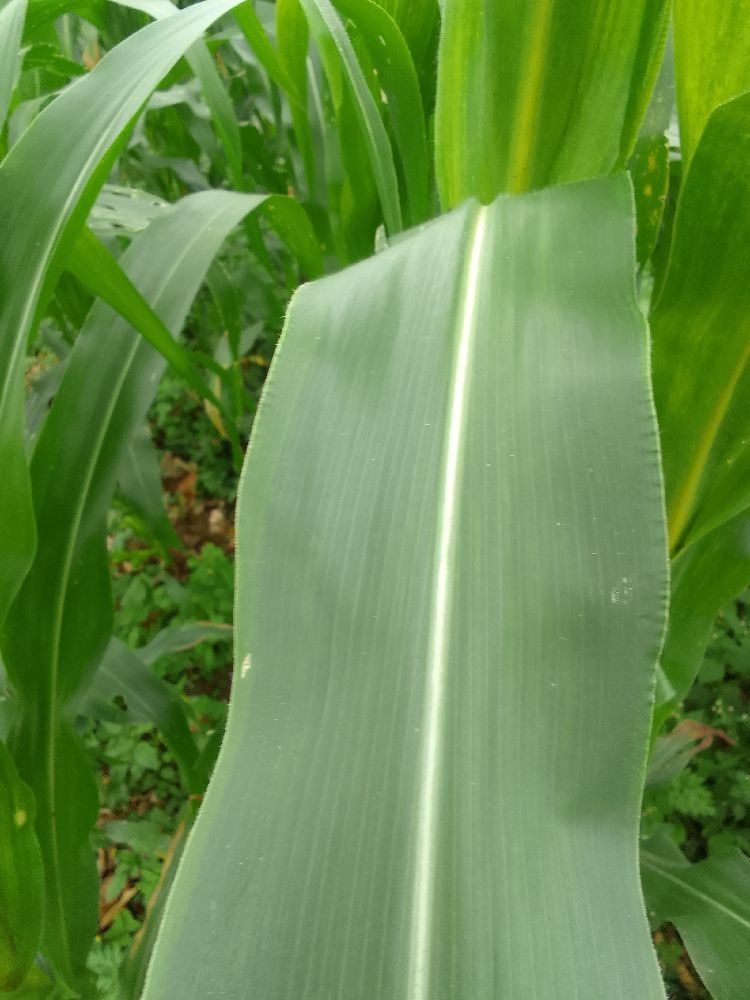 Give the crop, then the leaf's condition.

maize, healthy
